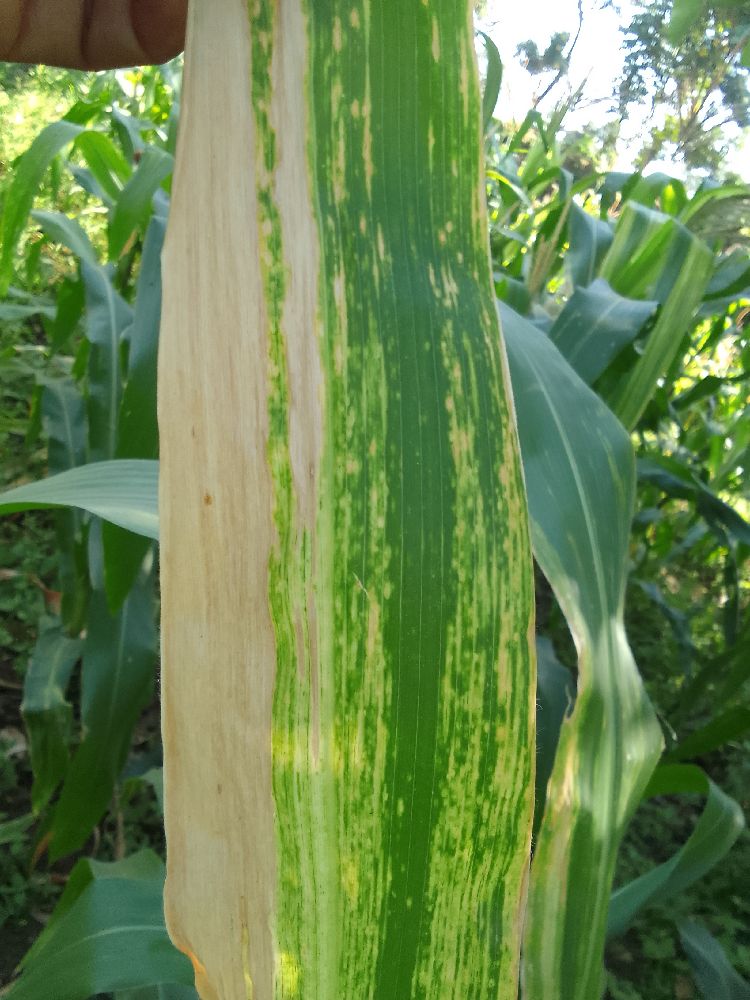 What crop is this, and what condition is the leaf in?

maize, maize lethal necrosis
